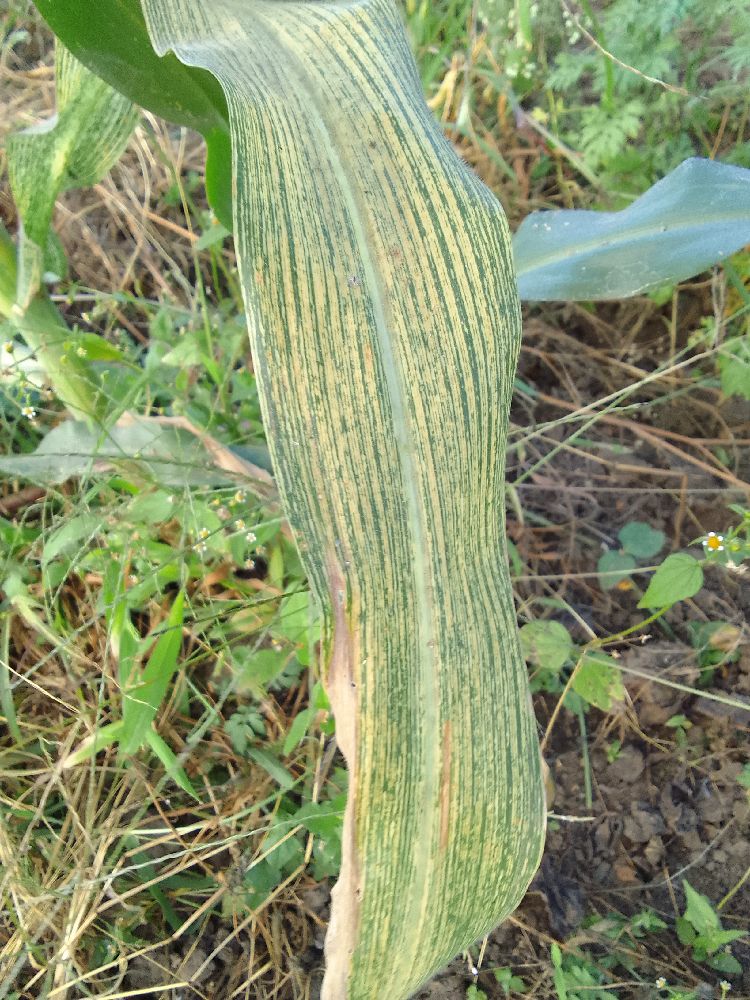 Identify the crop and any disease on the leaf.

maize, maize streak virus
